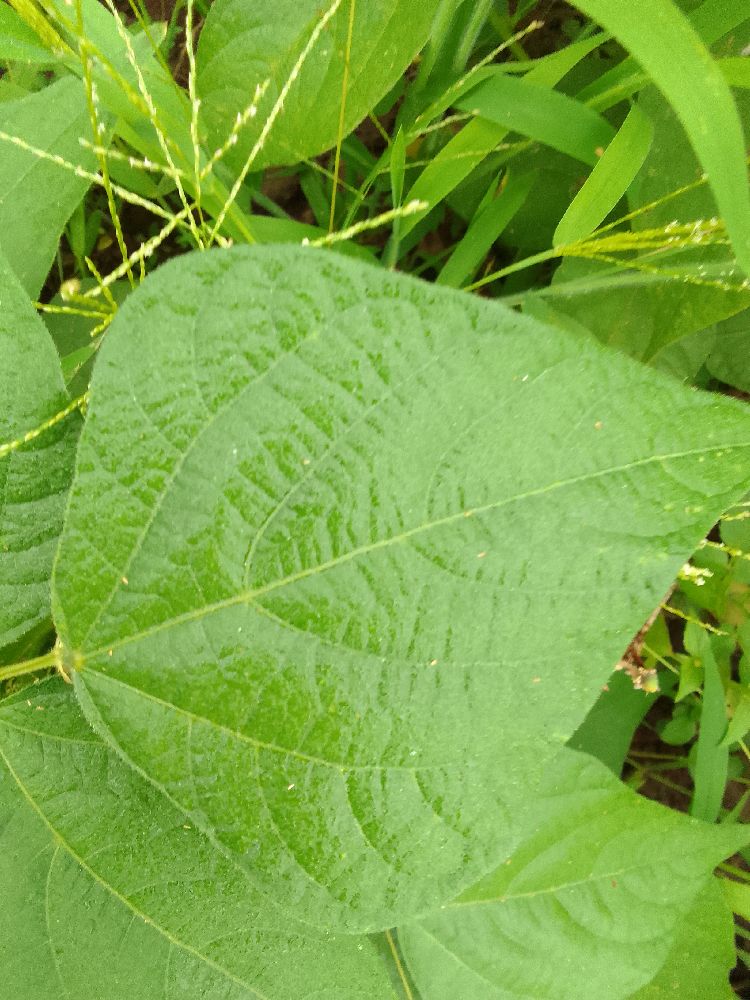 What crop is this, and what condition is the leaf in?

common bean, healthy
